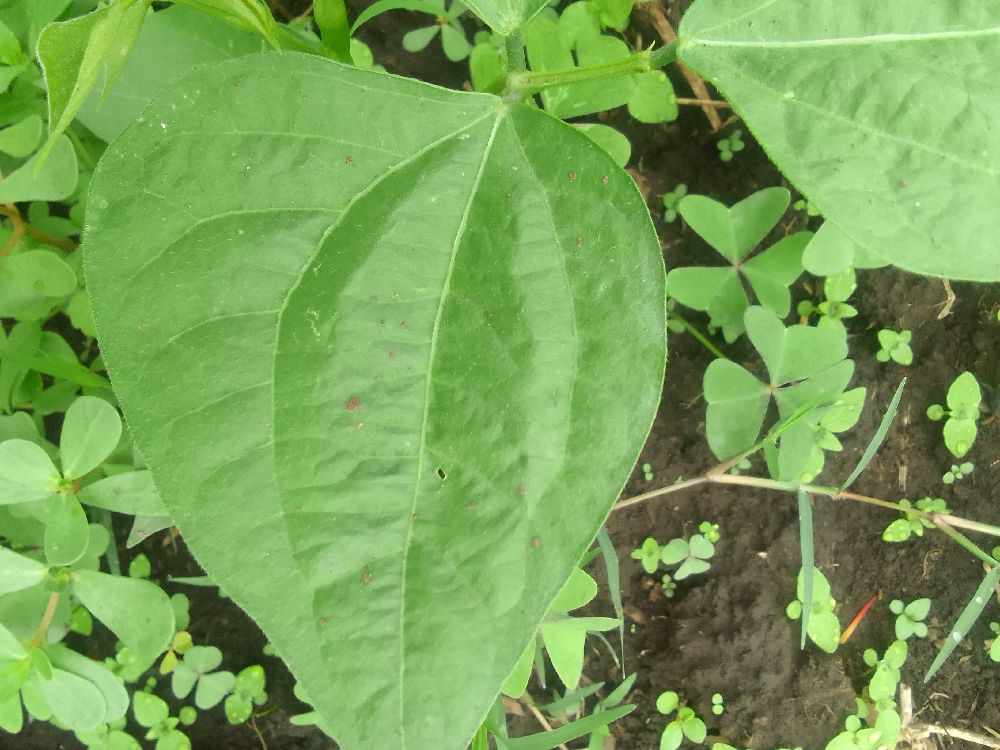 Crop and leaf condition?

common bean, healthy
